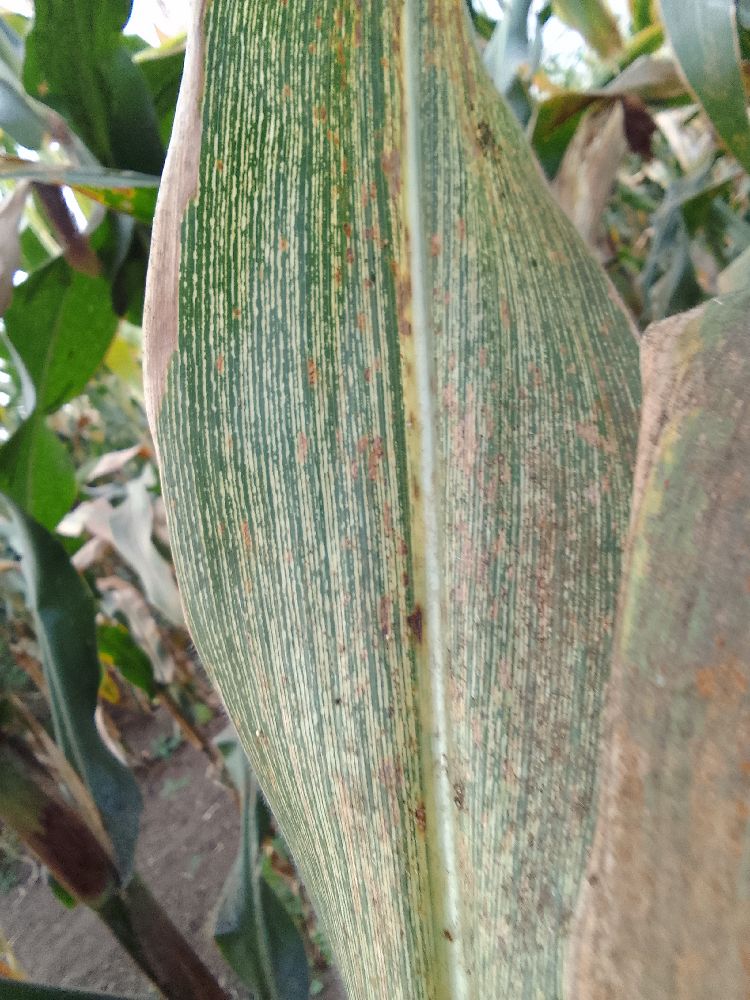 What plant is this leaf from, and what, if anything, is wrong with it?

maize, maize streak virus
